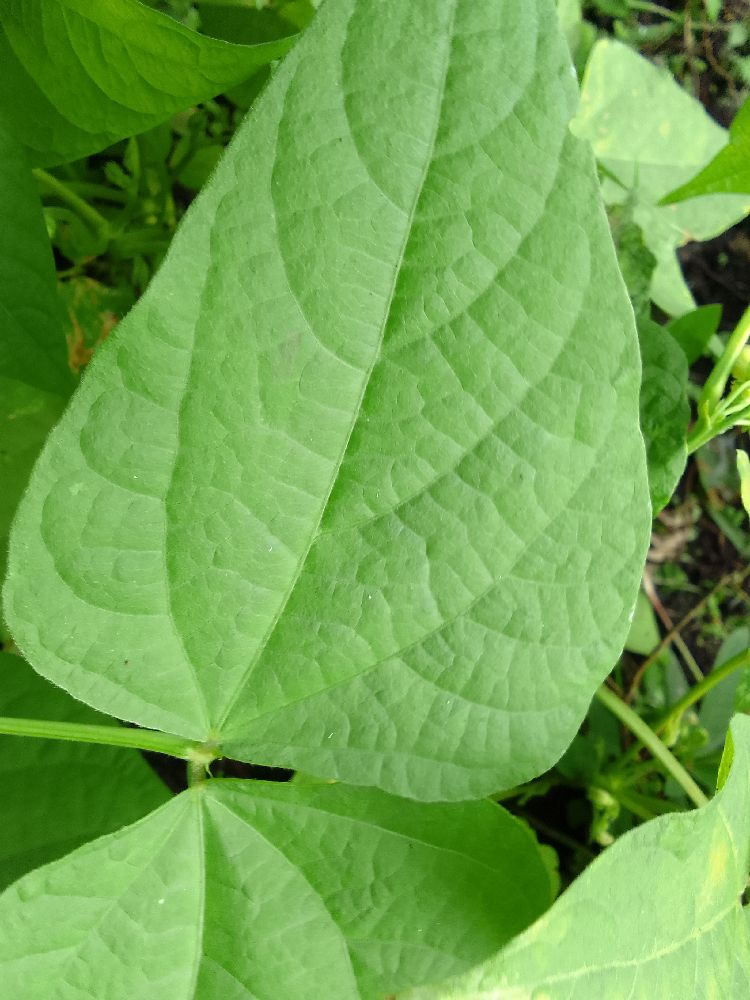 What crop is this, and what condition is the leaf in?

common bean, healthy
